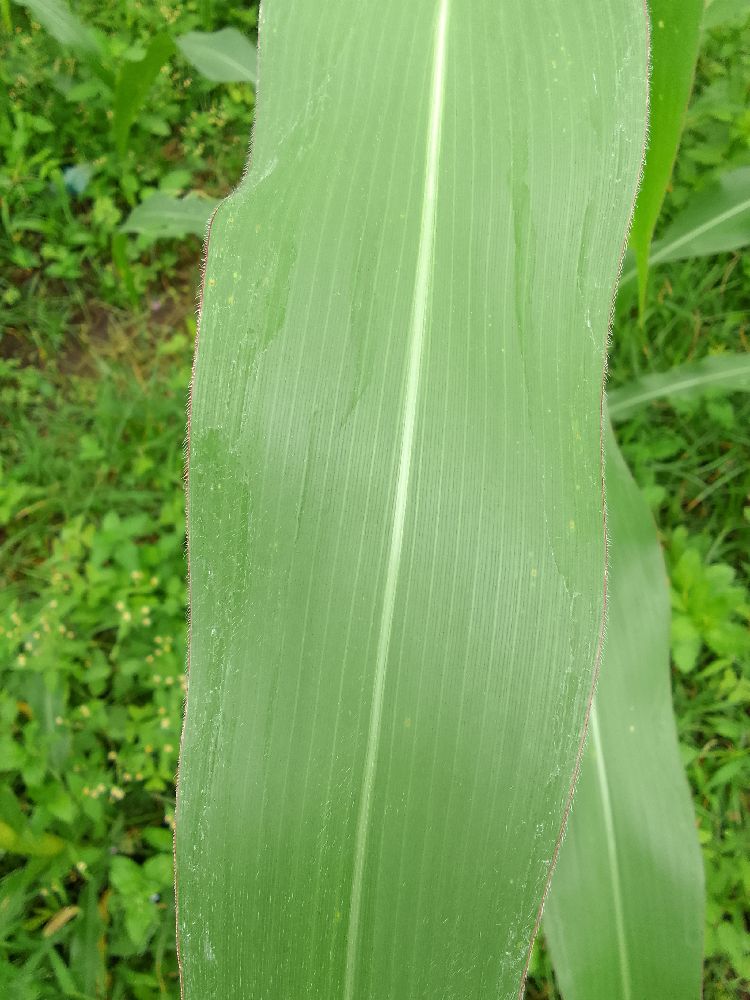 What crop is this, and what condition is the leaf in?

maize, healthy
